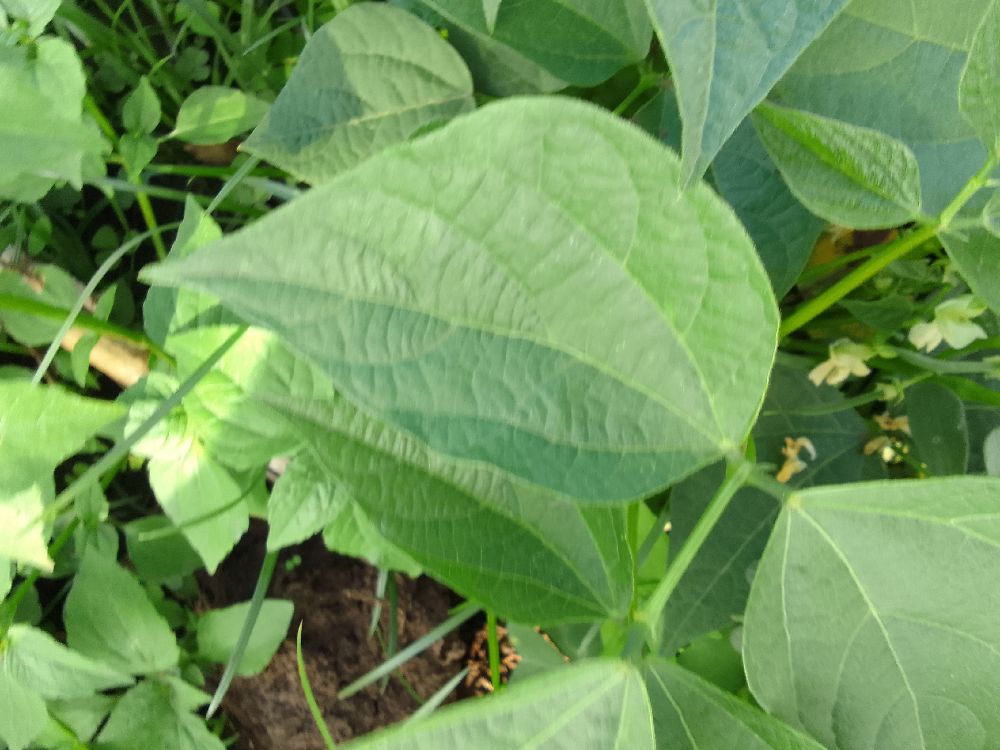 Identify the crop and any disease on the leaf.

common bean, healthy
